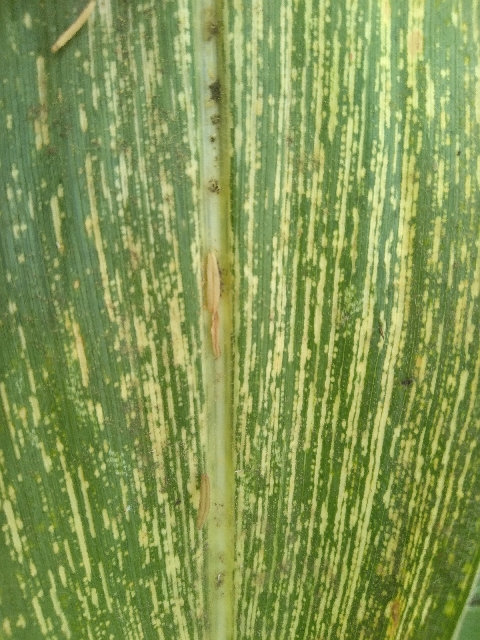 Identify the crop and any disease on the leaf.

maize, maize streak virus
